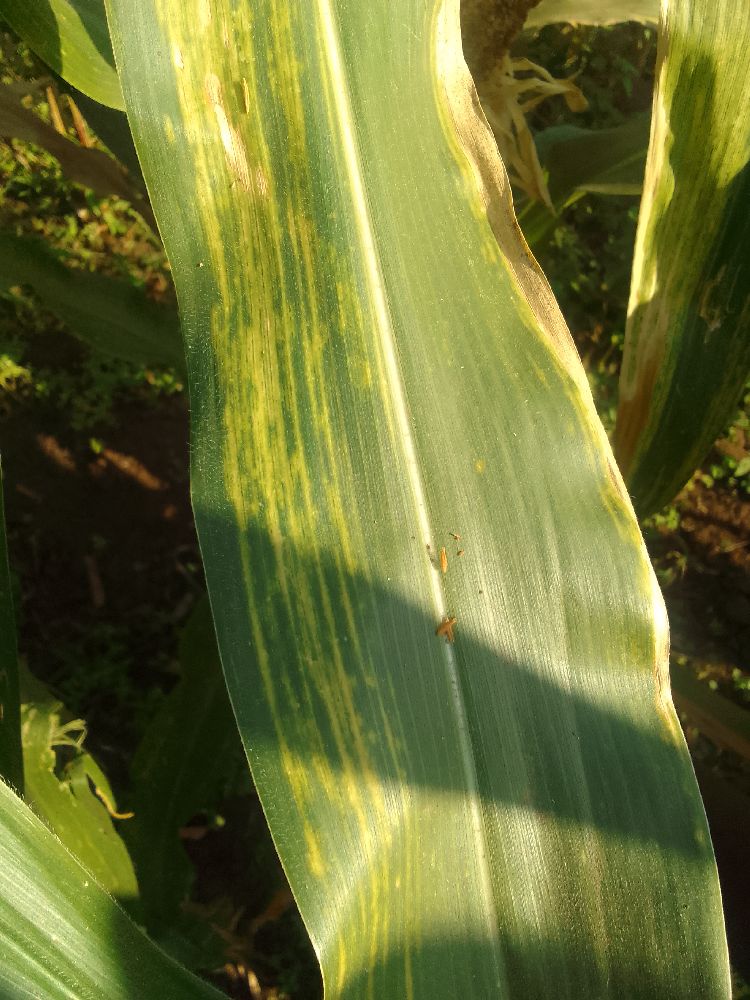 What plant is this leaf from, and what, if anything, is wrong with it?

maize, maize lethal necrosis
